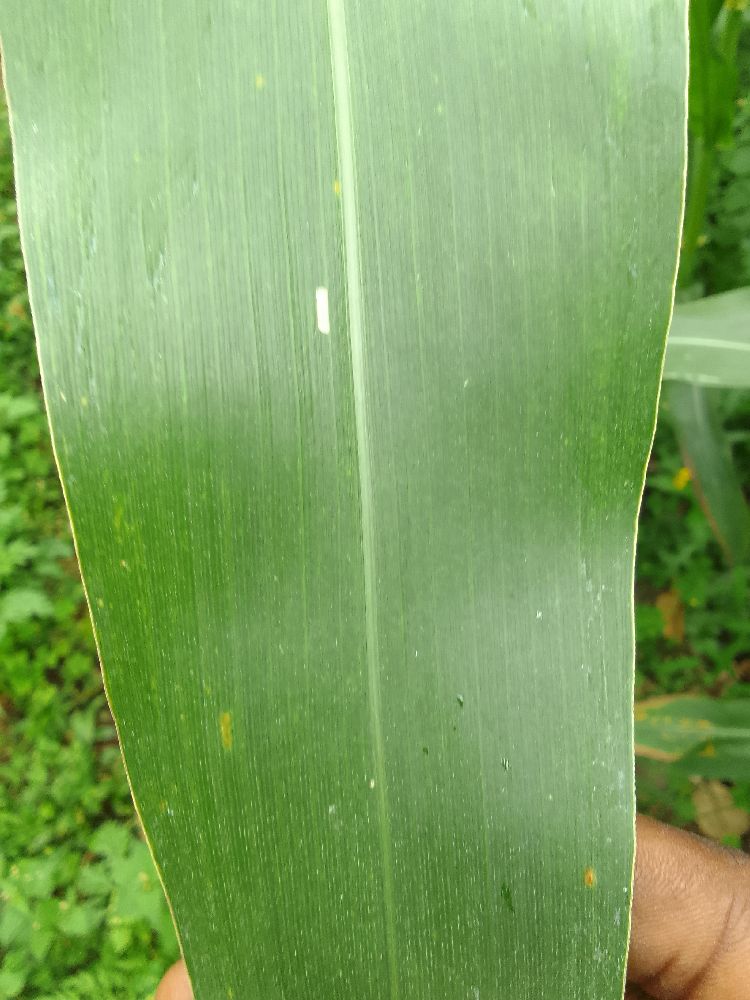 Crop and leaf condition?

maize, healthy
